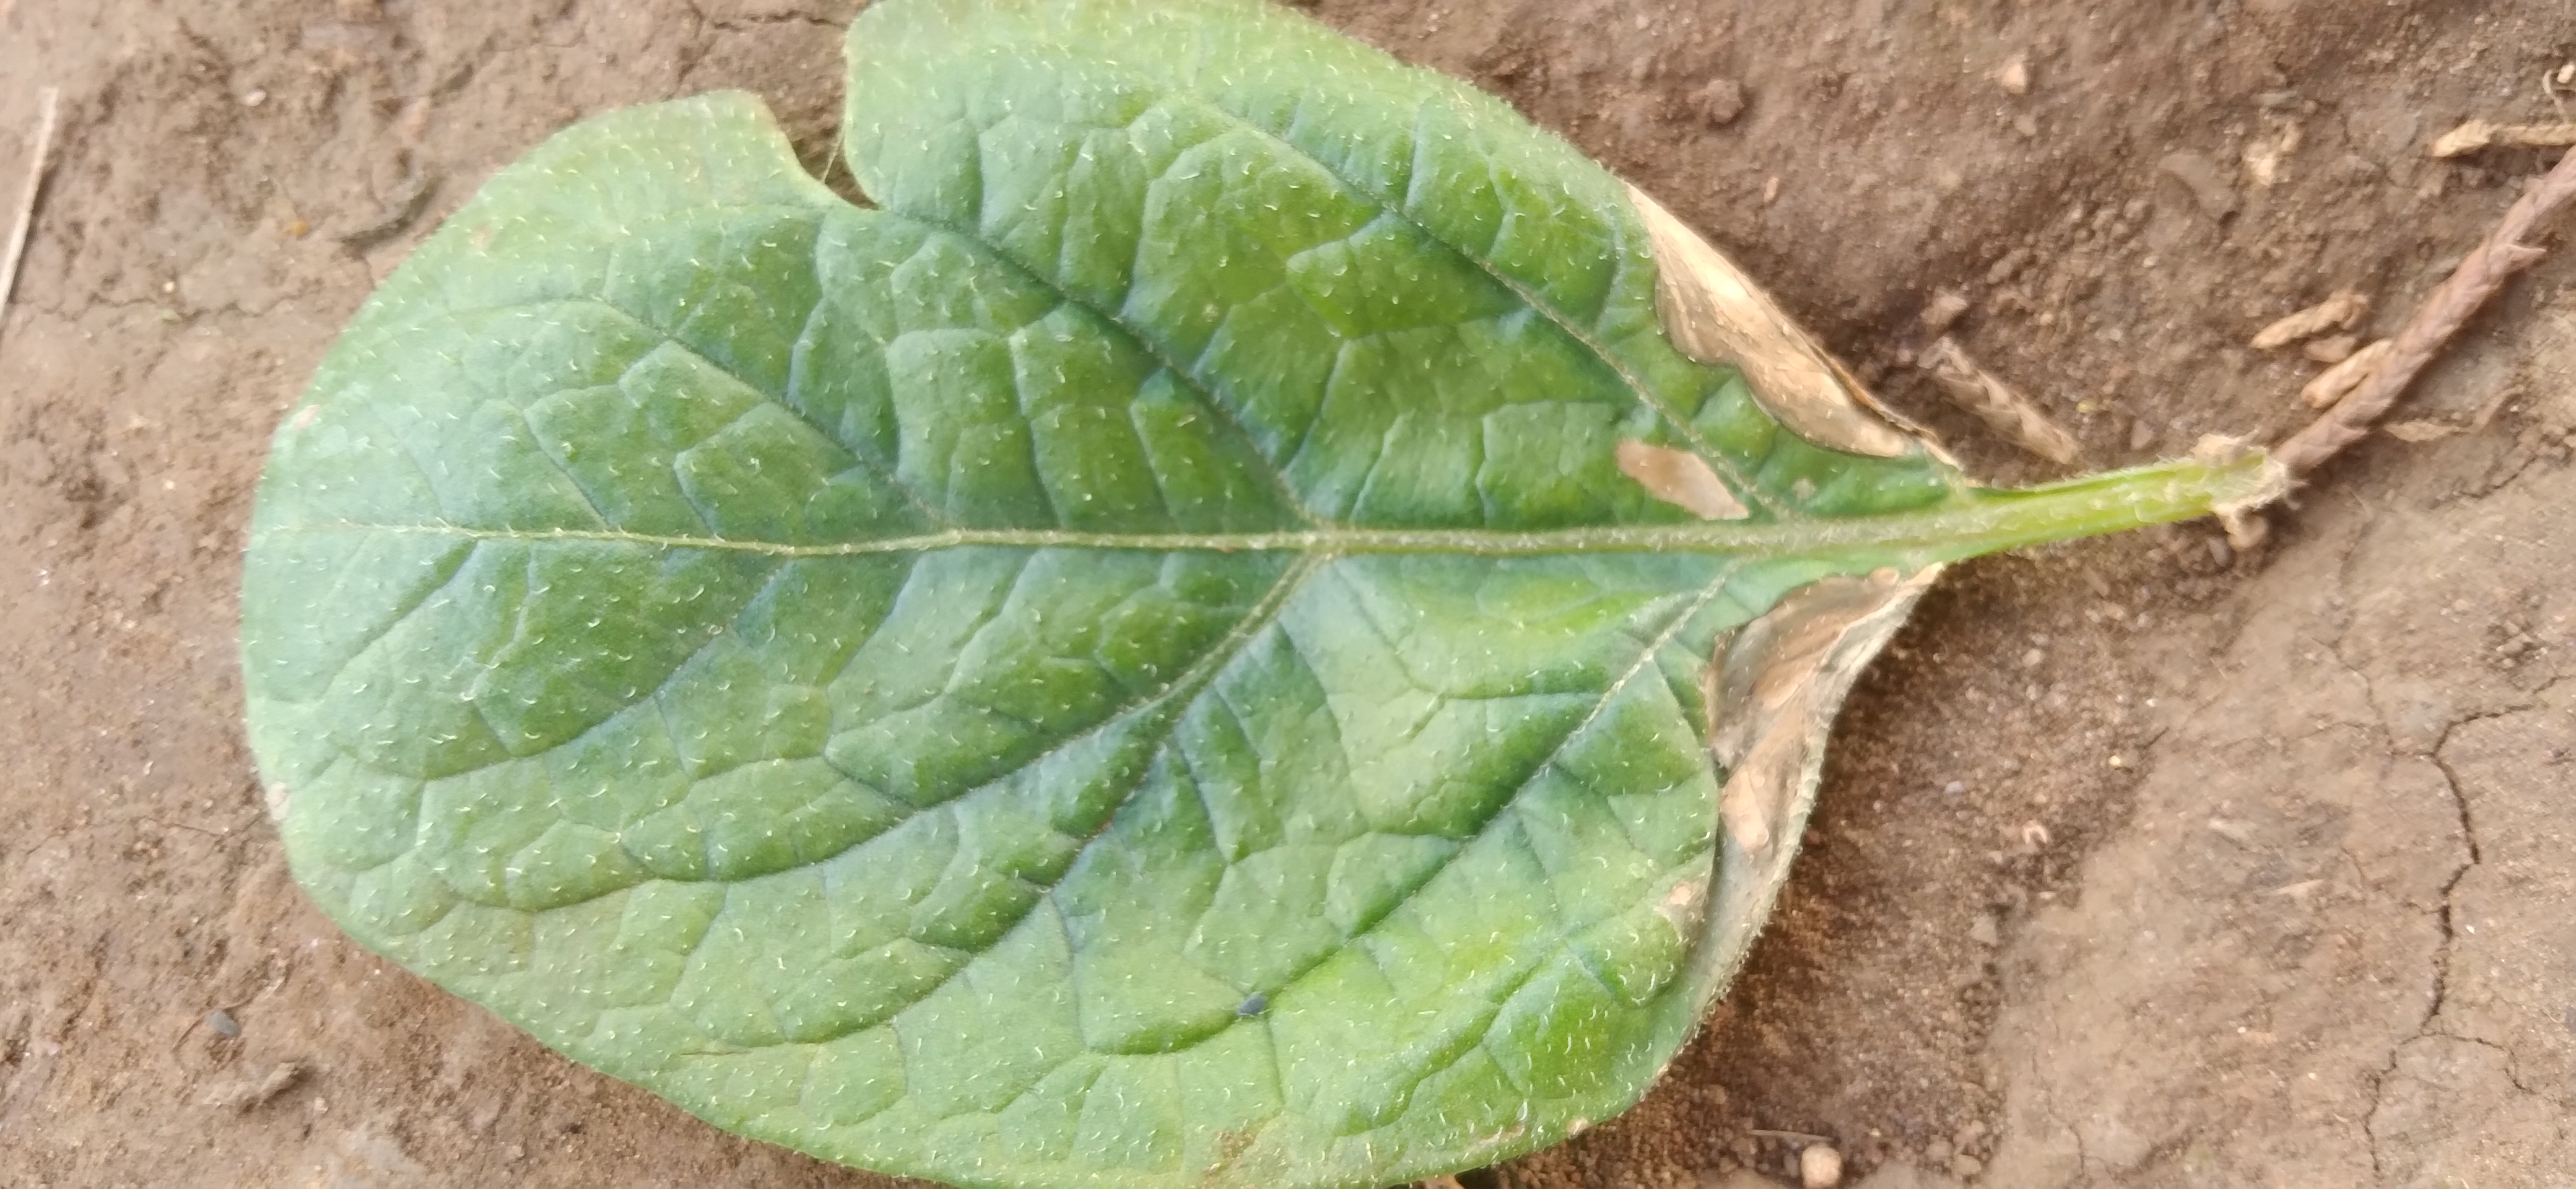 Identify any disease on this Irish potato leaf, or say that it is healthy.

early blight
